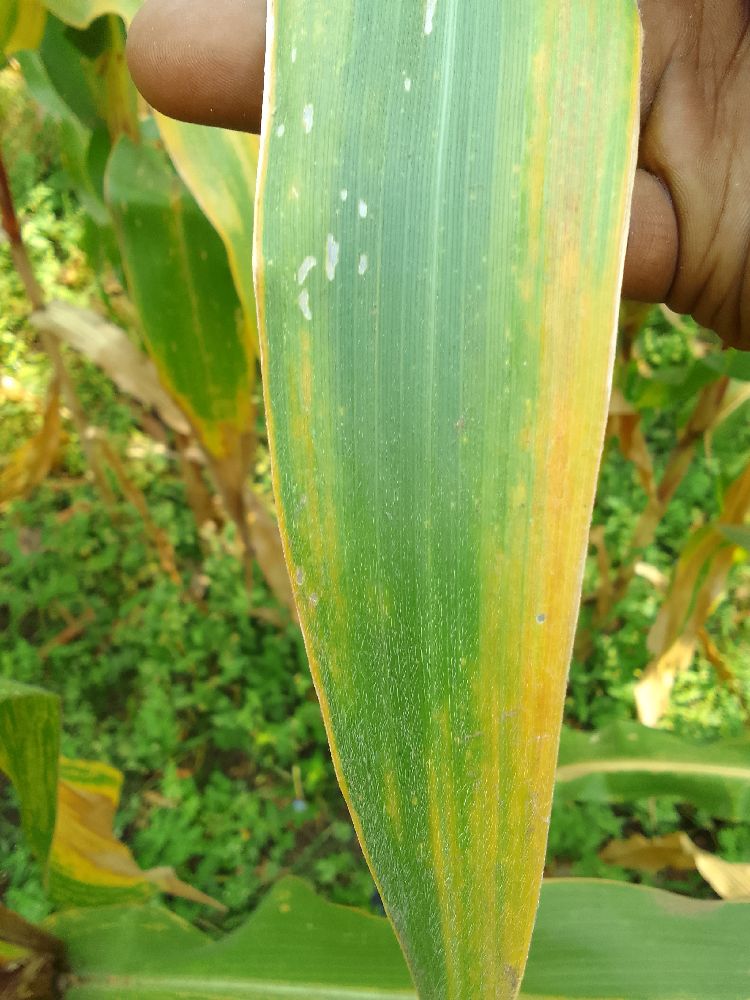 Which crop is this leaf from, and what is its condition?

maize, maize lethal necrosis
